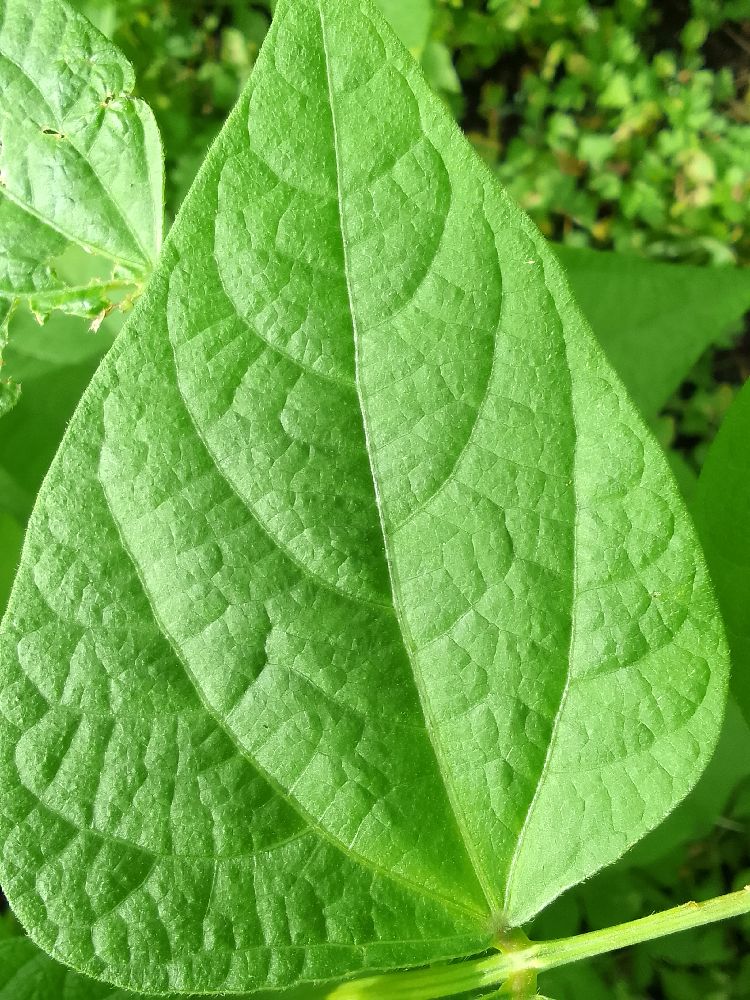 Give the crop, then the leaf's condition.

common bean, healthy
